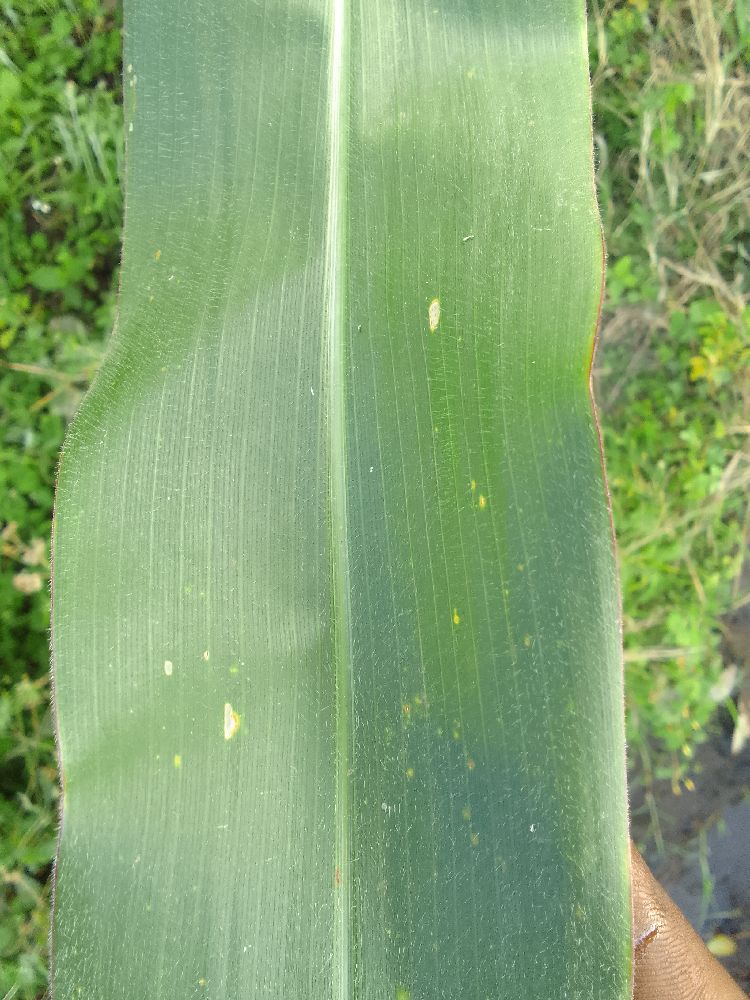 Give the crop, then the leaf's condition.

maize, healthy
